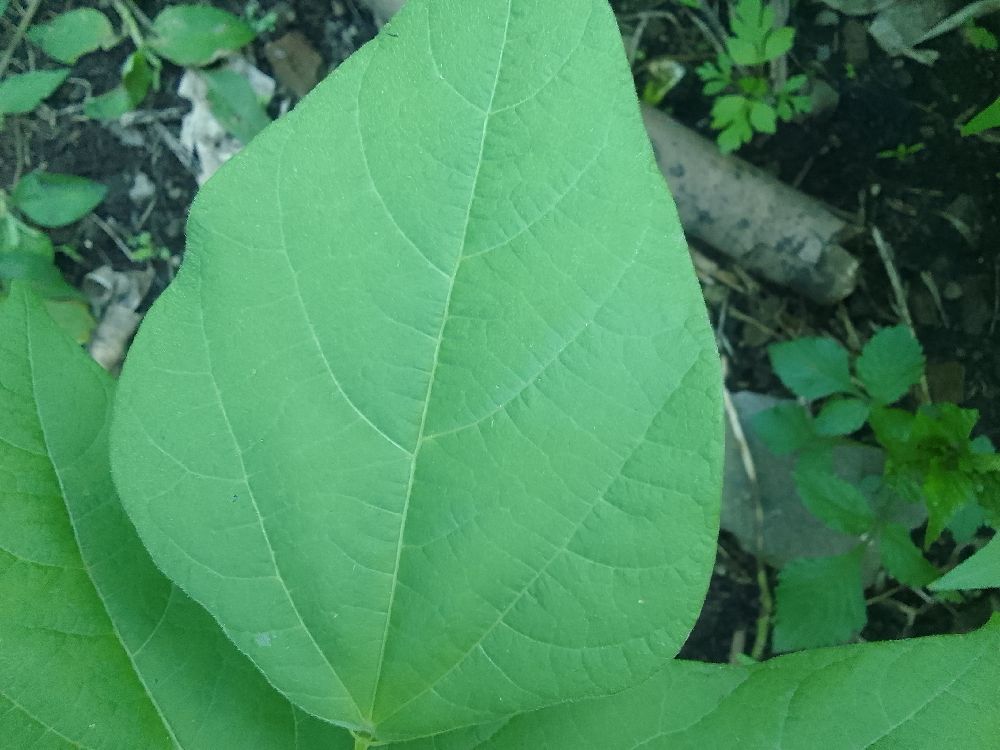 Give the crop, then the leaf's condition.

common bean, healthy
